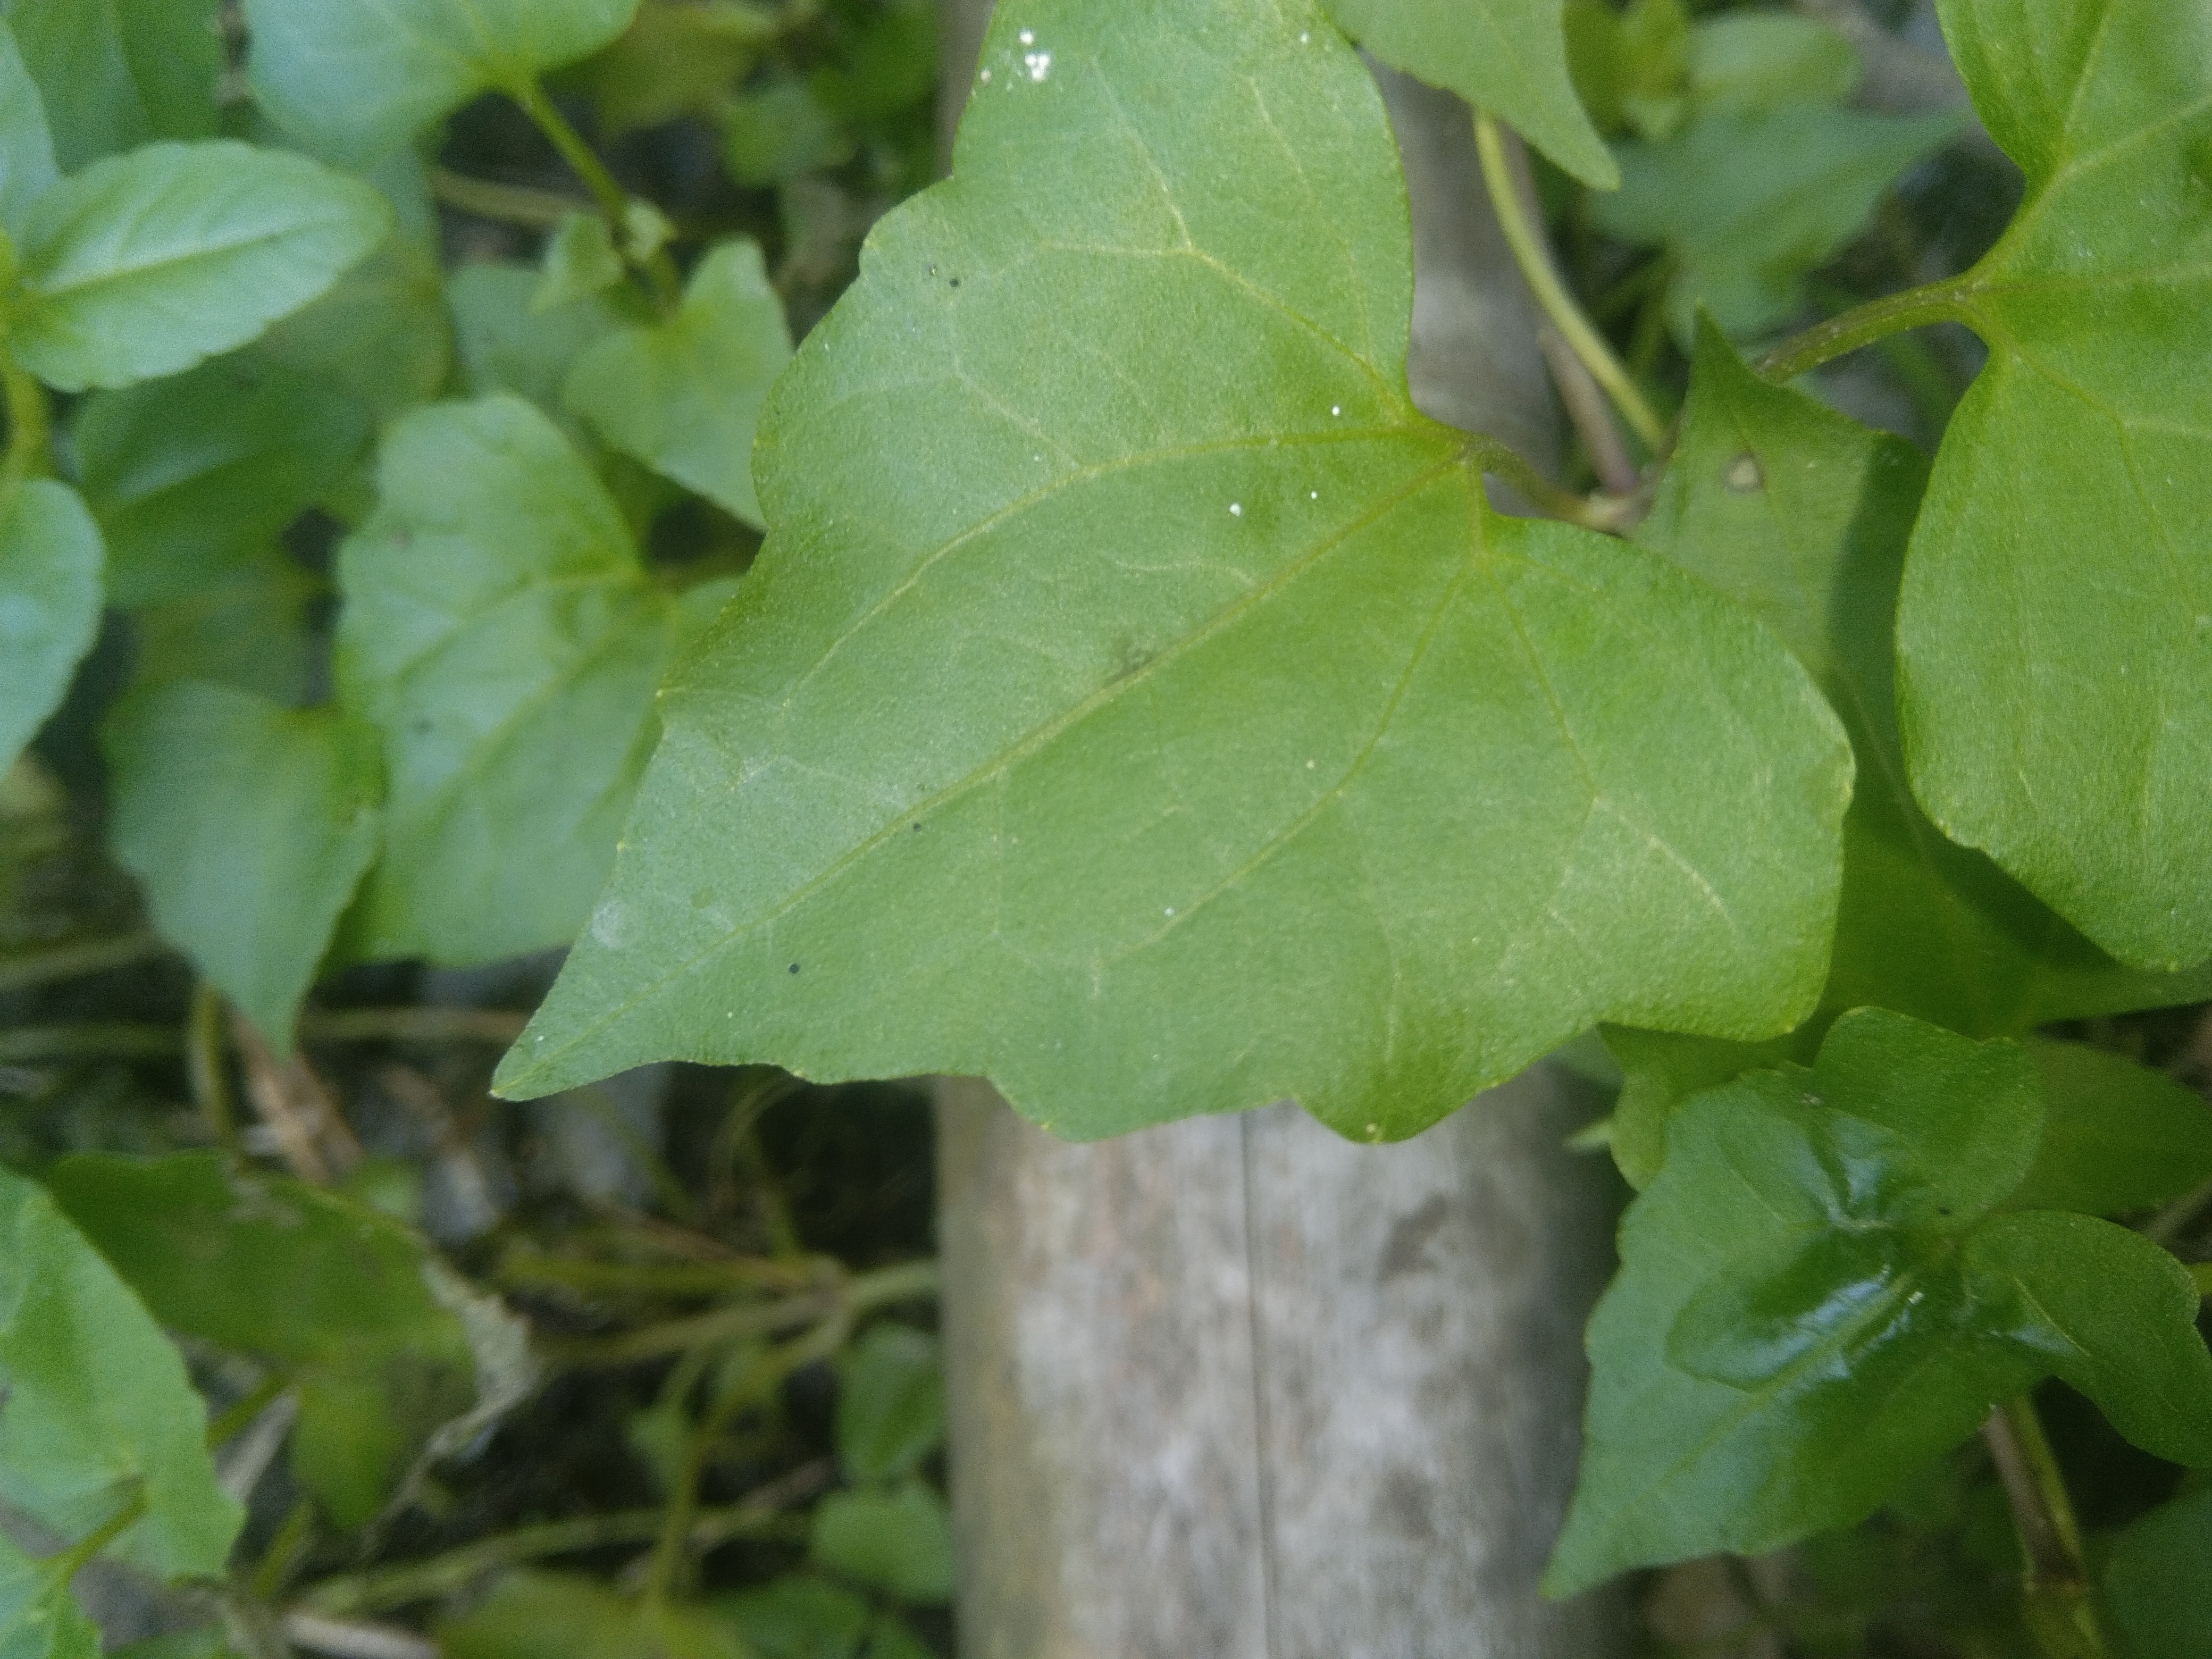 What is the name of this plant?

bitter vine
